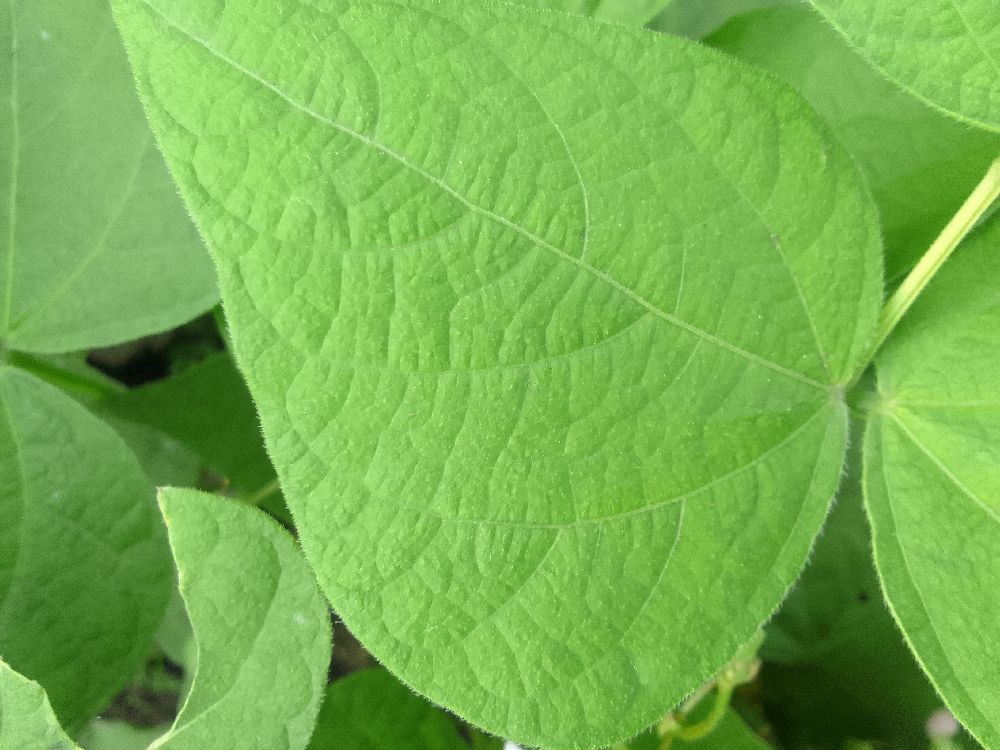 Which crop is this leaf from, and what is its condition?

common bean, healthy
